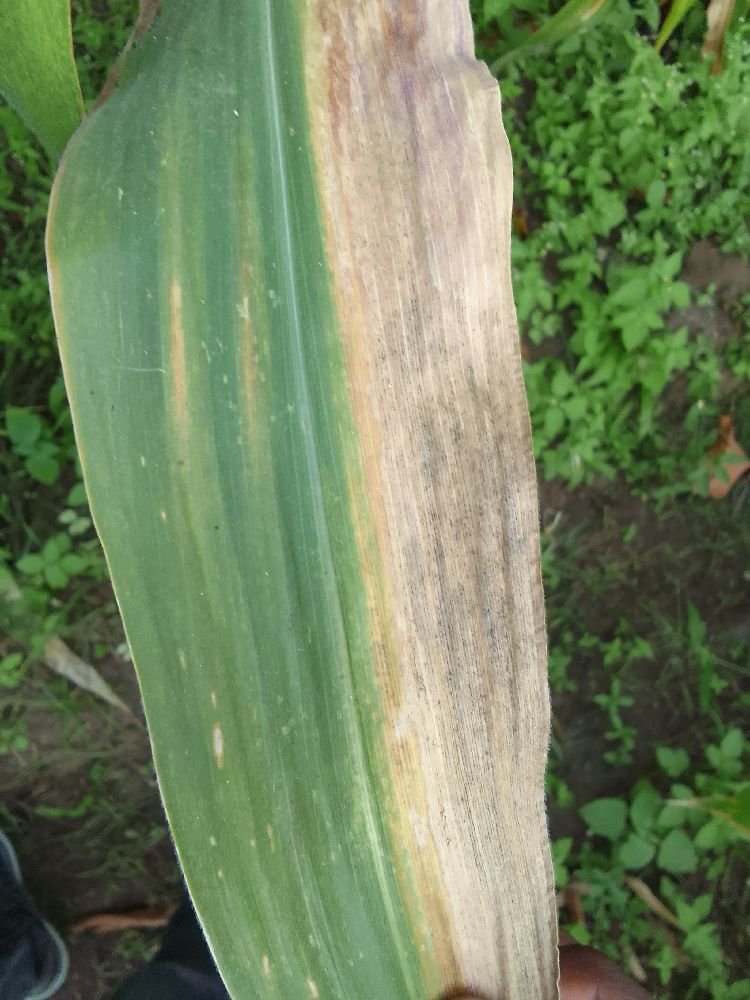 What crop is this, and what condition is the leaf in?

maize, maize lethal necrosis
